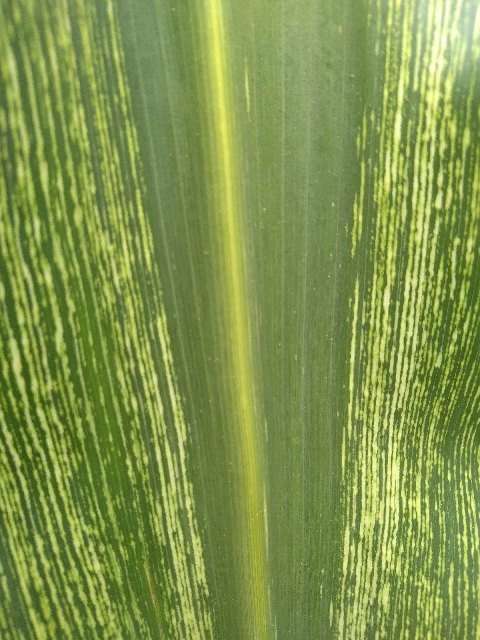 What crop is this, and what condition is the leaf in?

maize, maize streak virus
